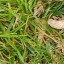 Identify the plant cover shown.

grass
